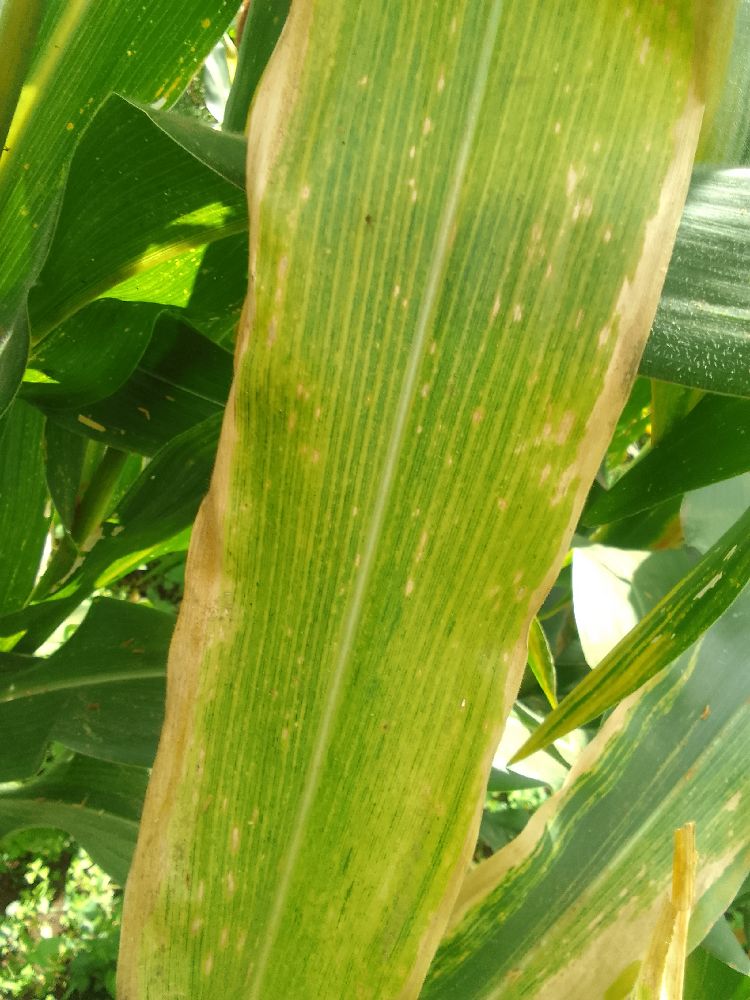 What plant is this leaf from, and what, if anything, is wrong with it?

maize, maize lethal necrosis
